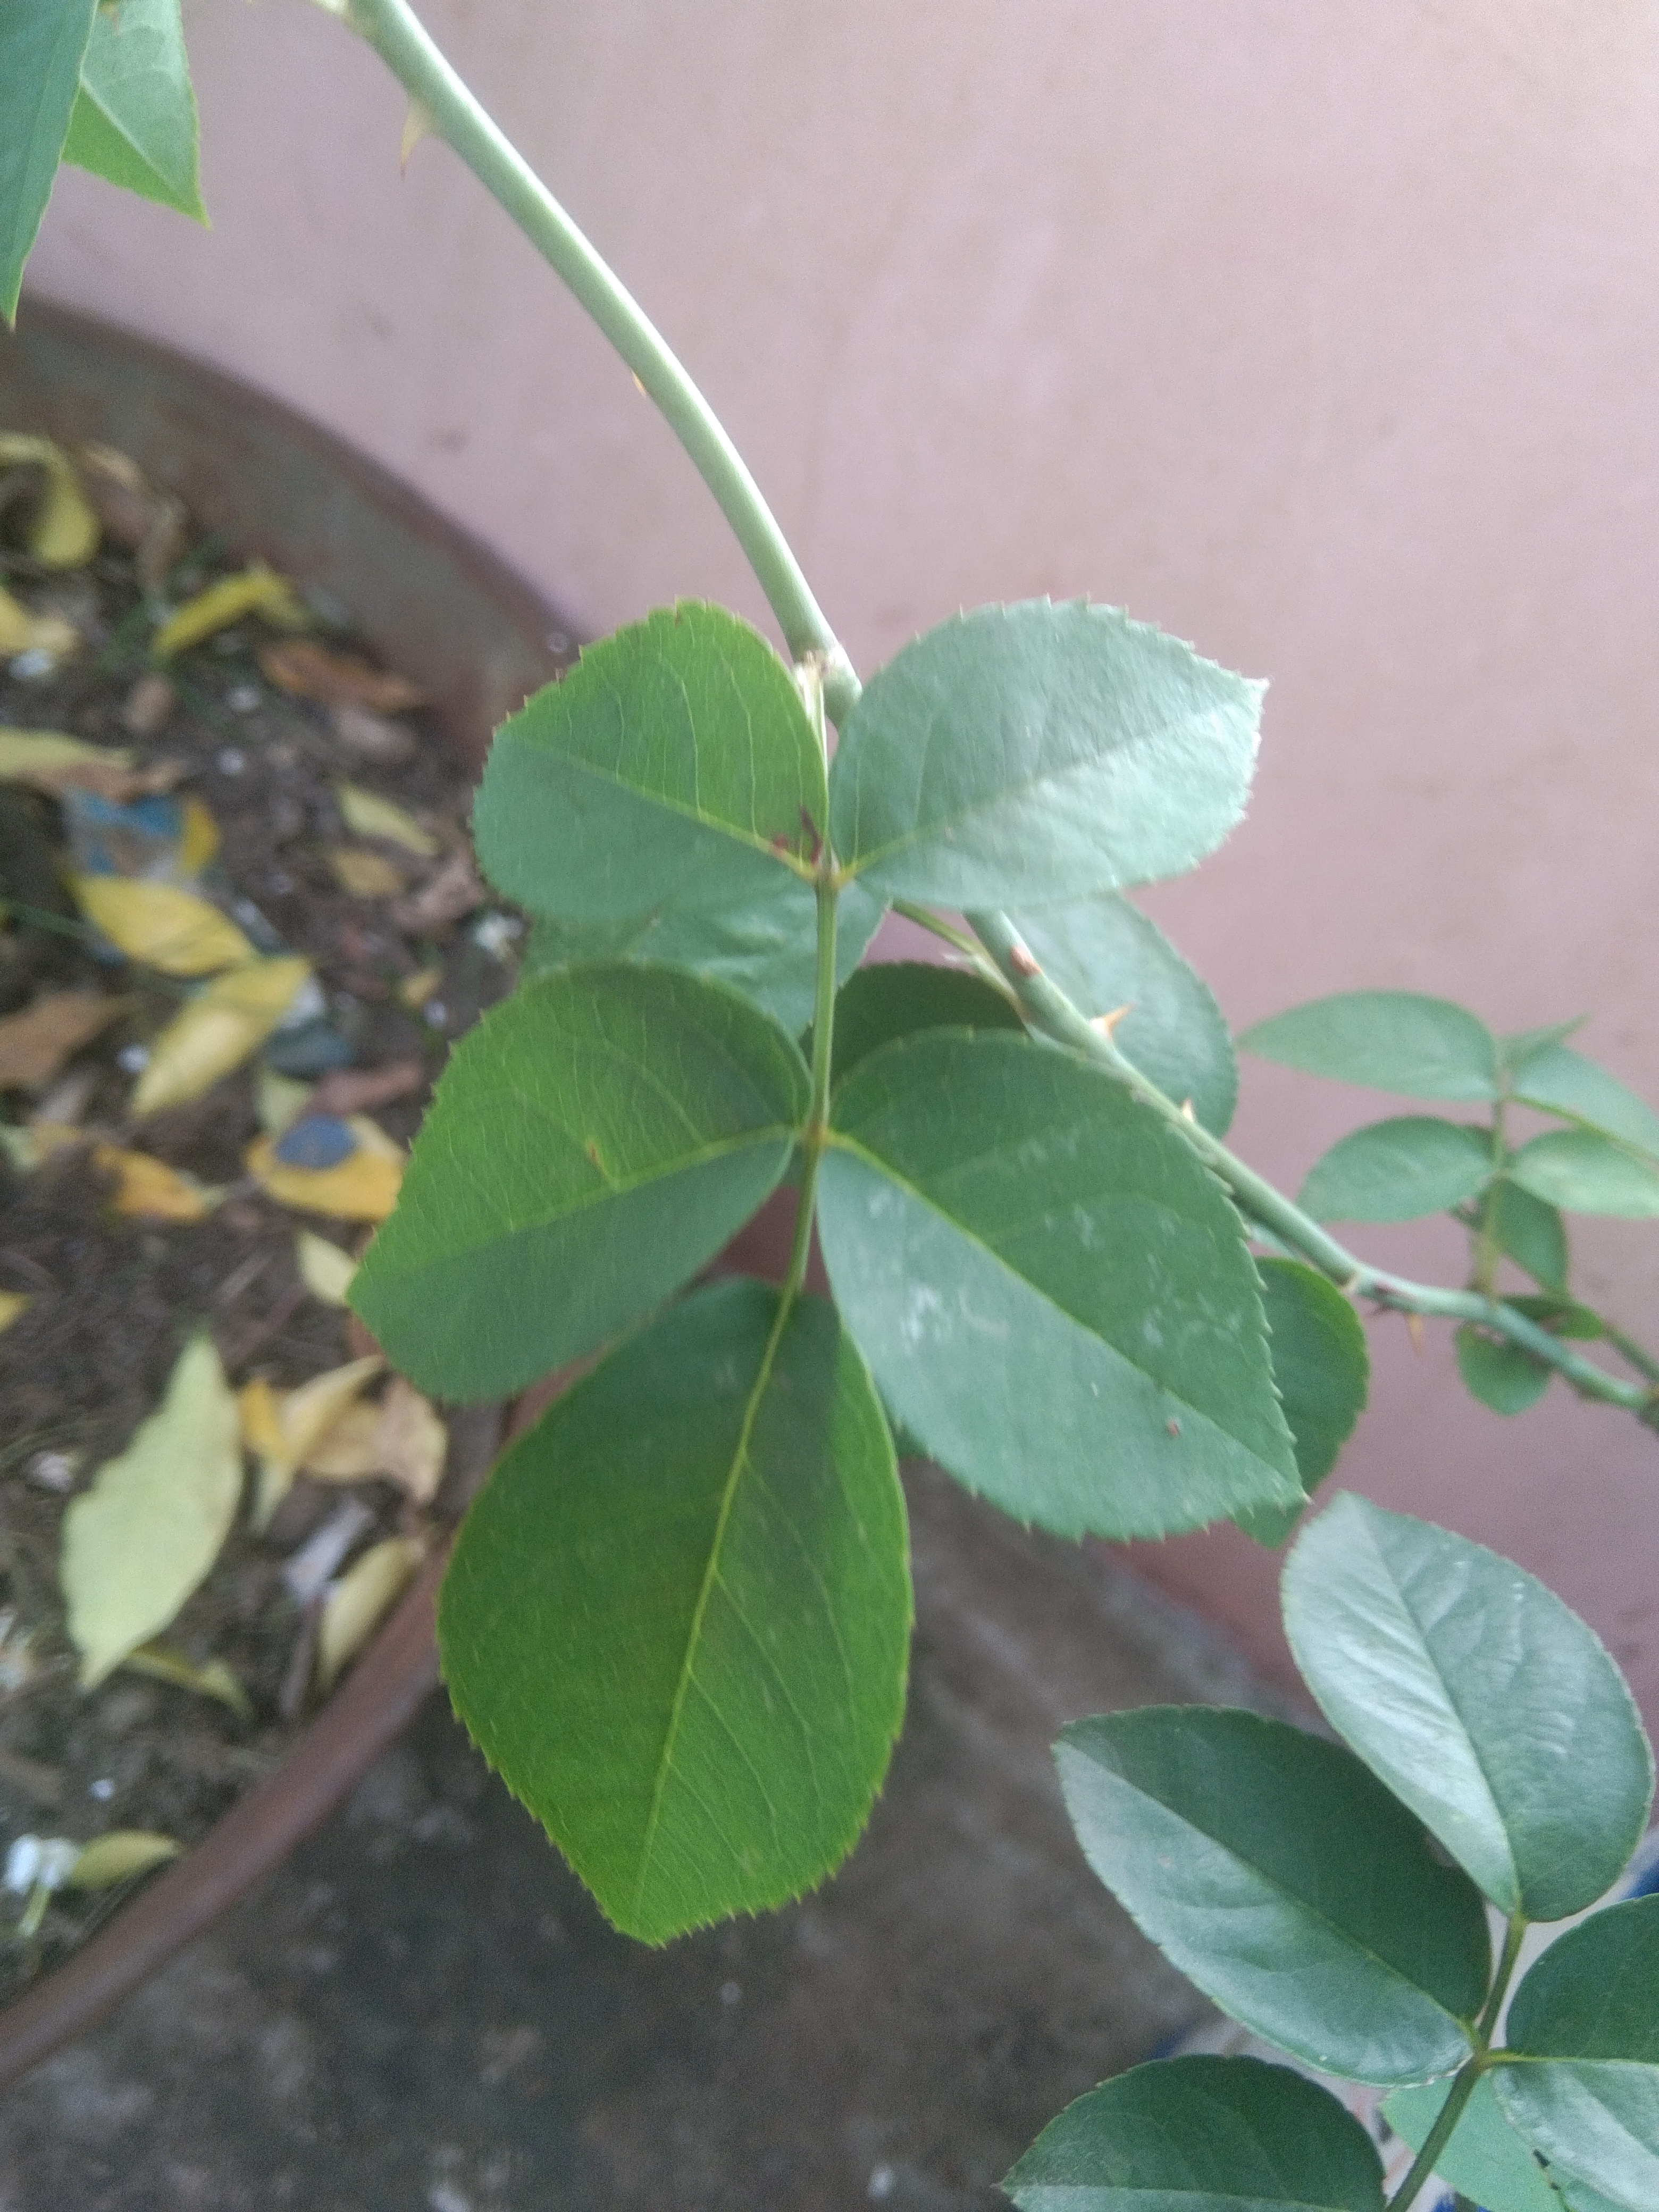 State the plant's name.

rose
